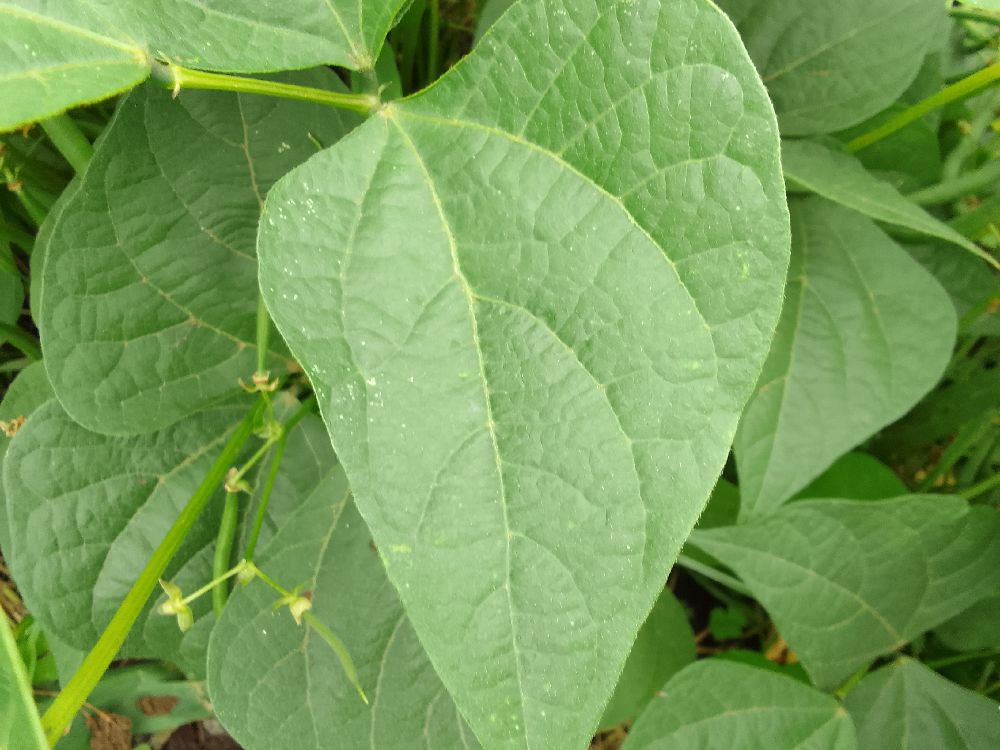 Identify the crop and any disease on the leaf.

common bean, healthy
